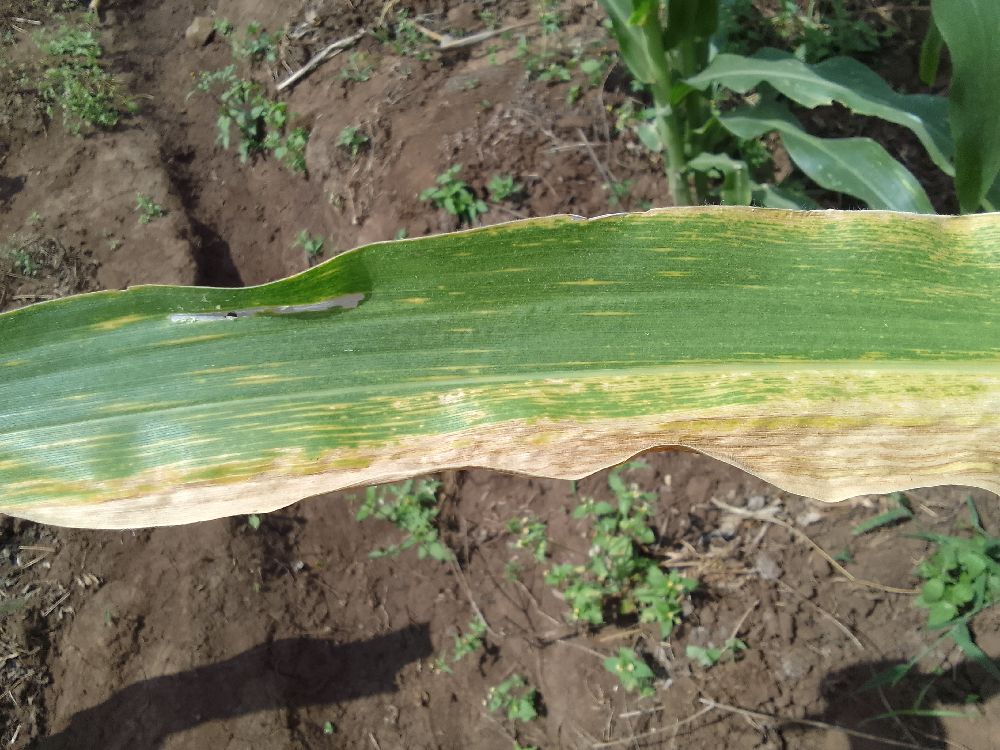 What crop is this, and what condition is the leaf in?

maize, maize lethal necrosis
